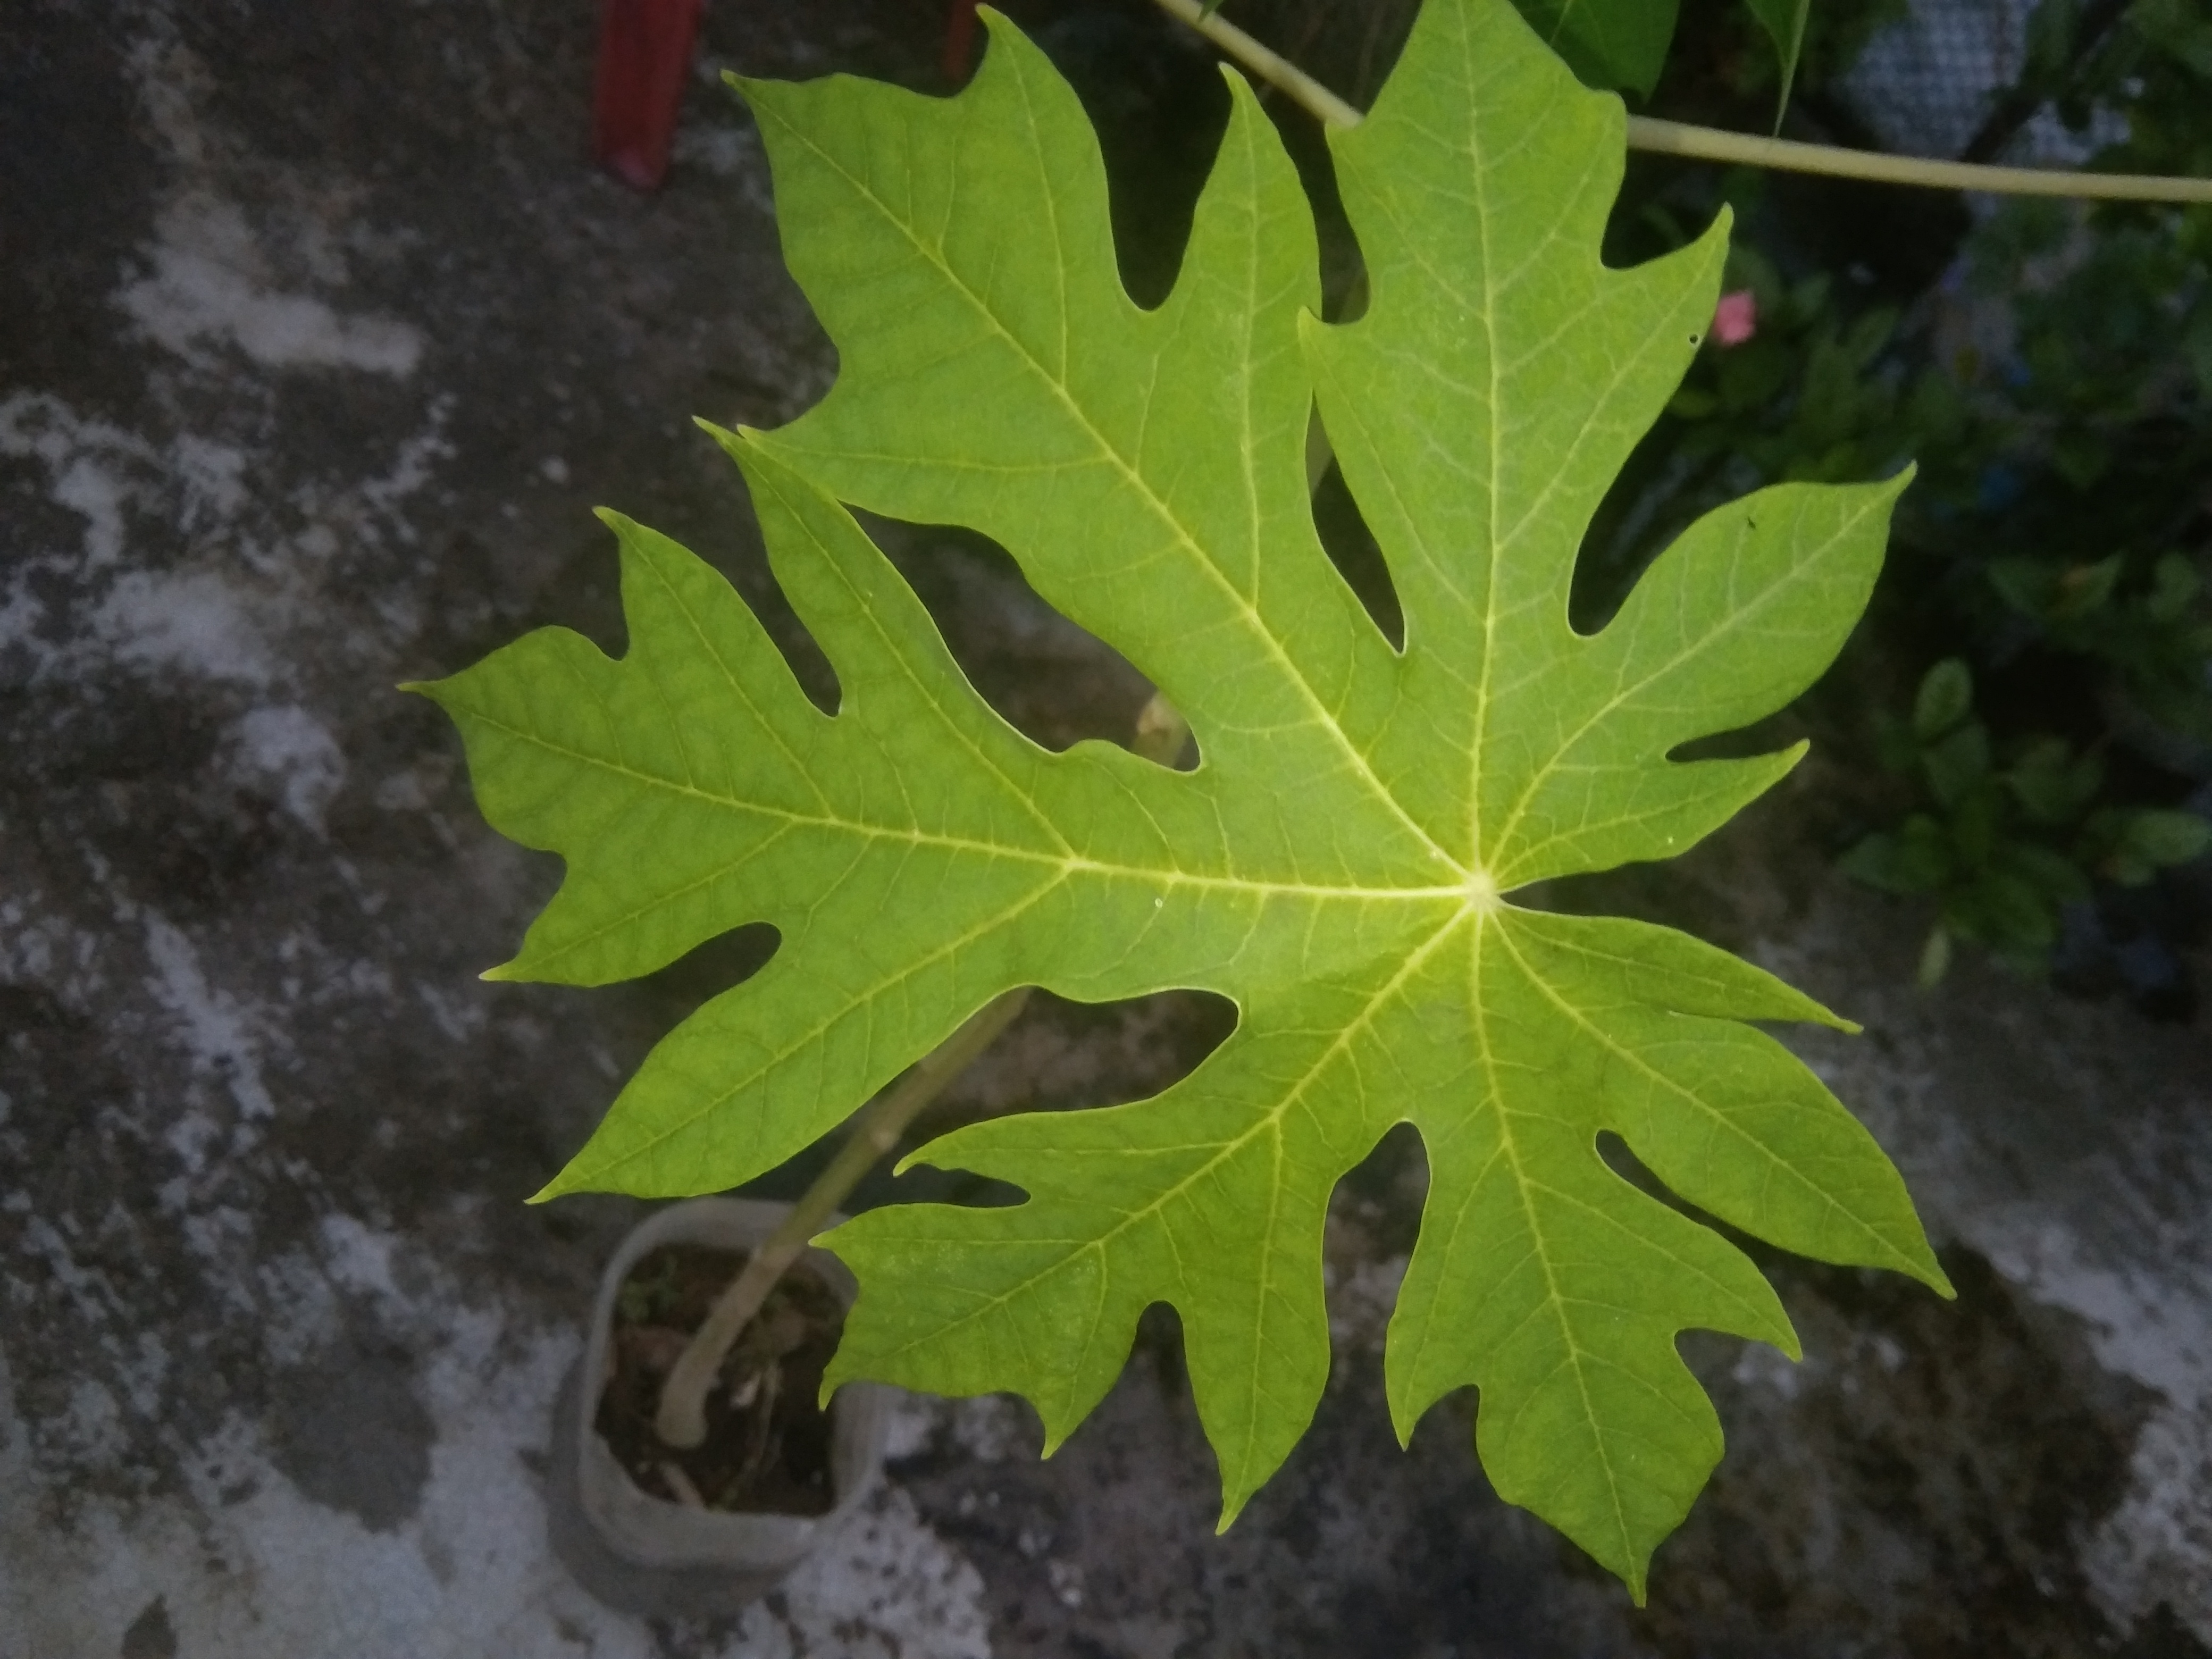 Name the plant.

papaya
